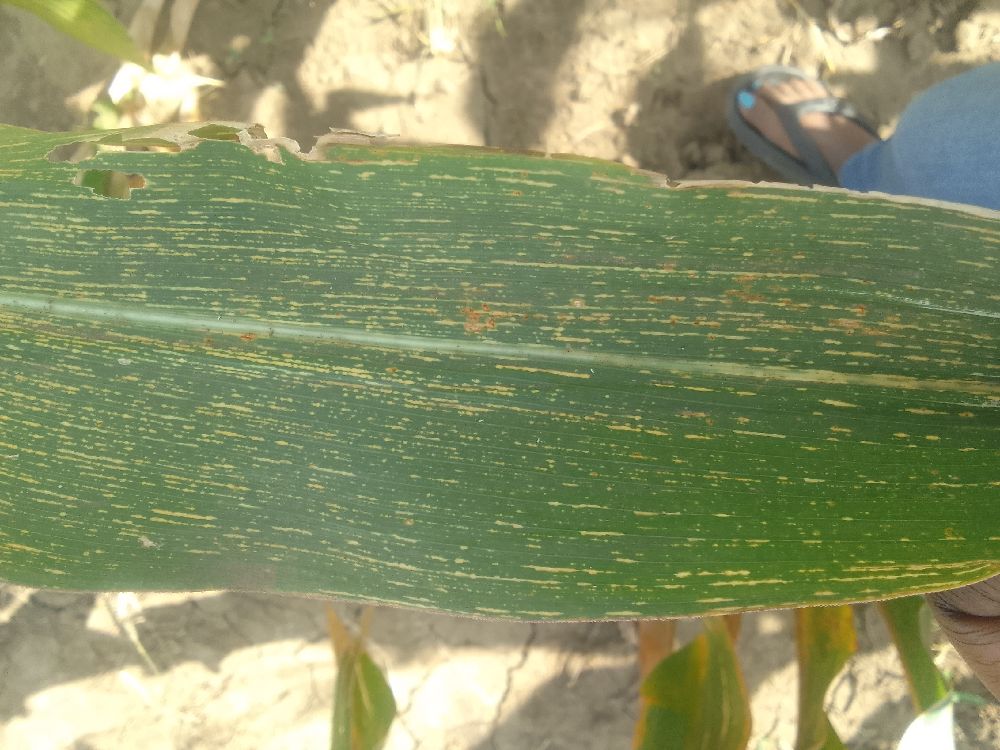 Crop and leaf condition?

maize, maize streak virus
